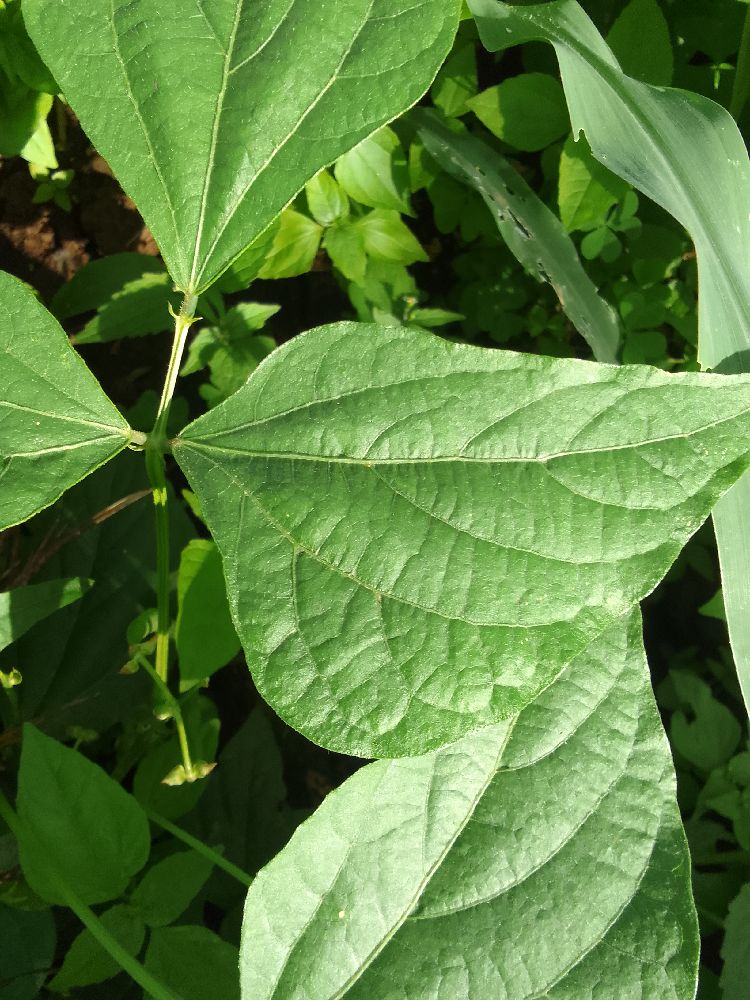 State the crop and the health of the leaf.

common bean, healthy
